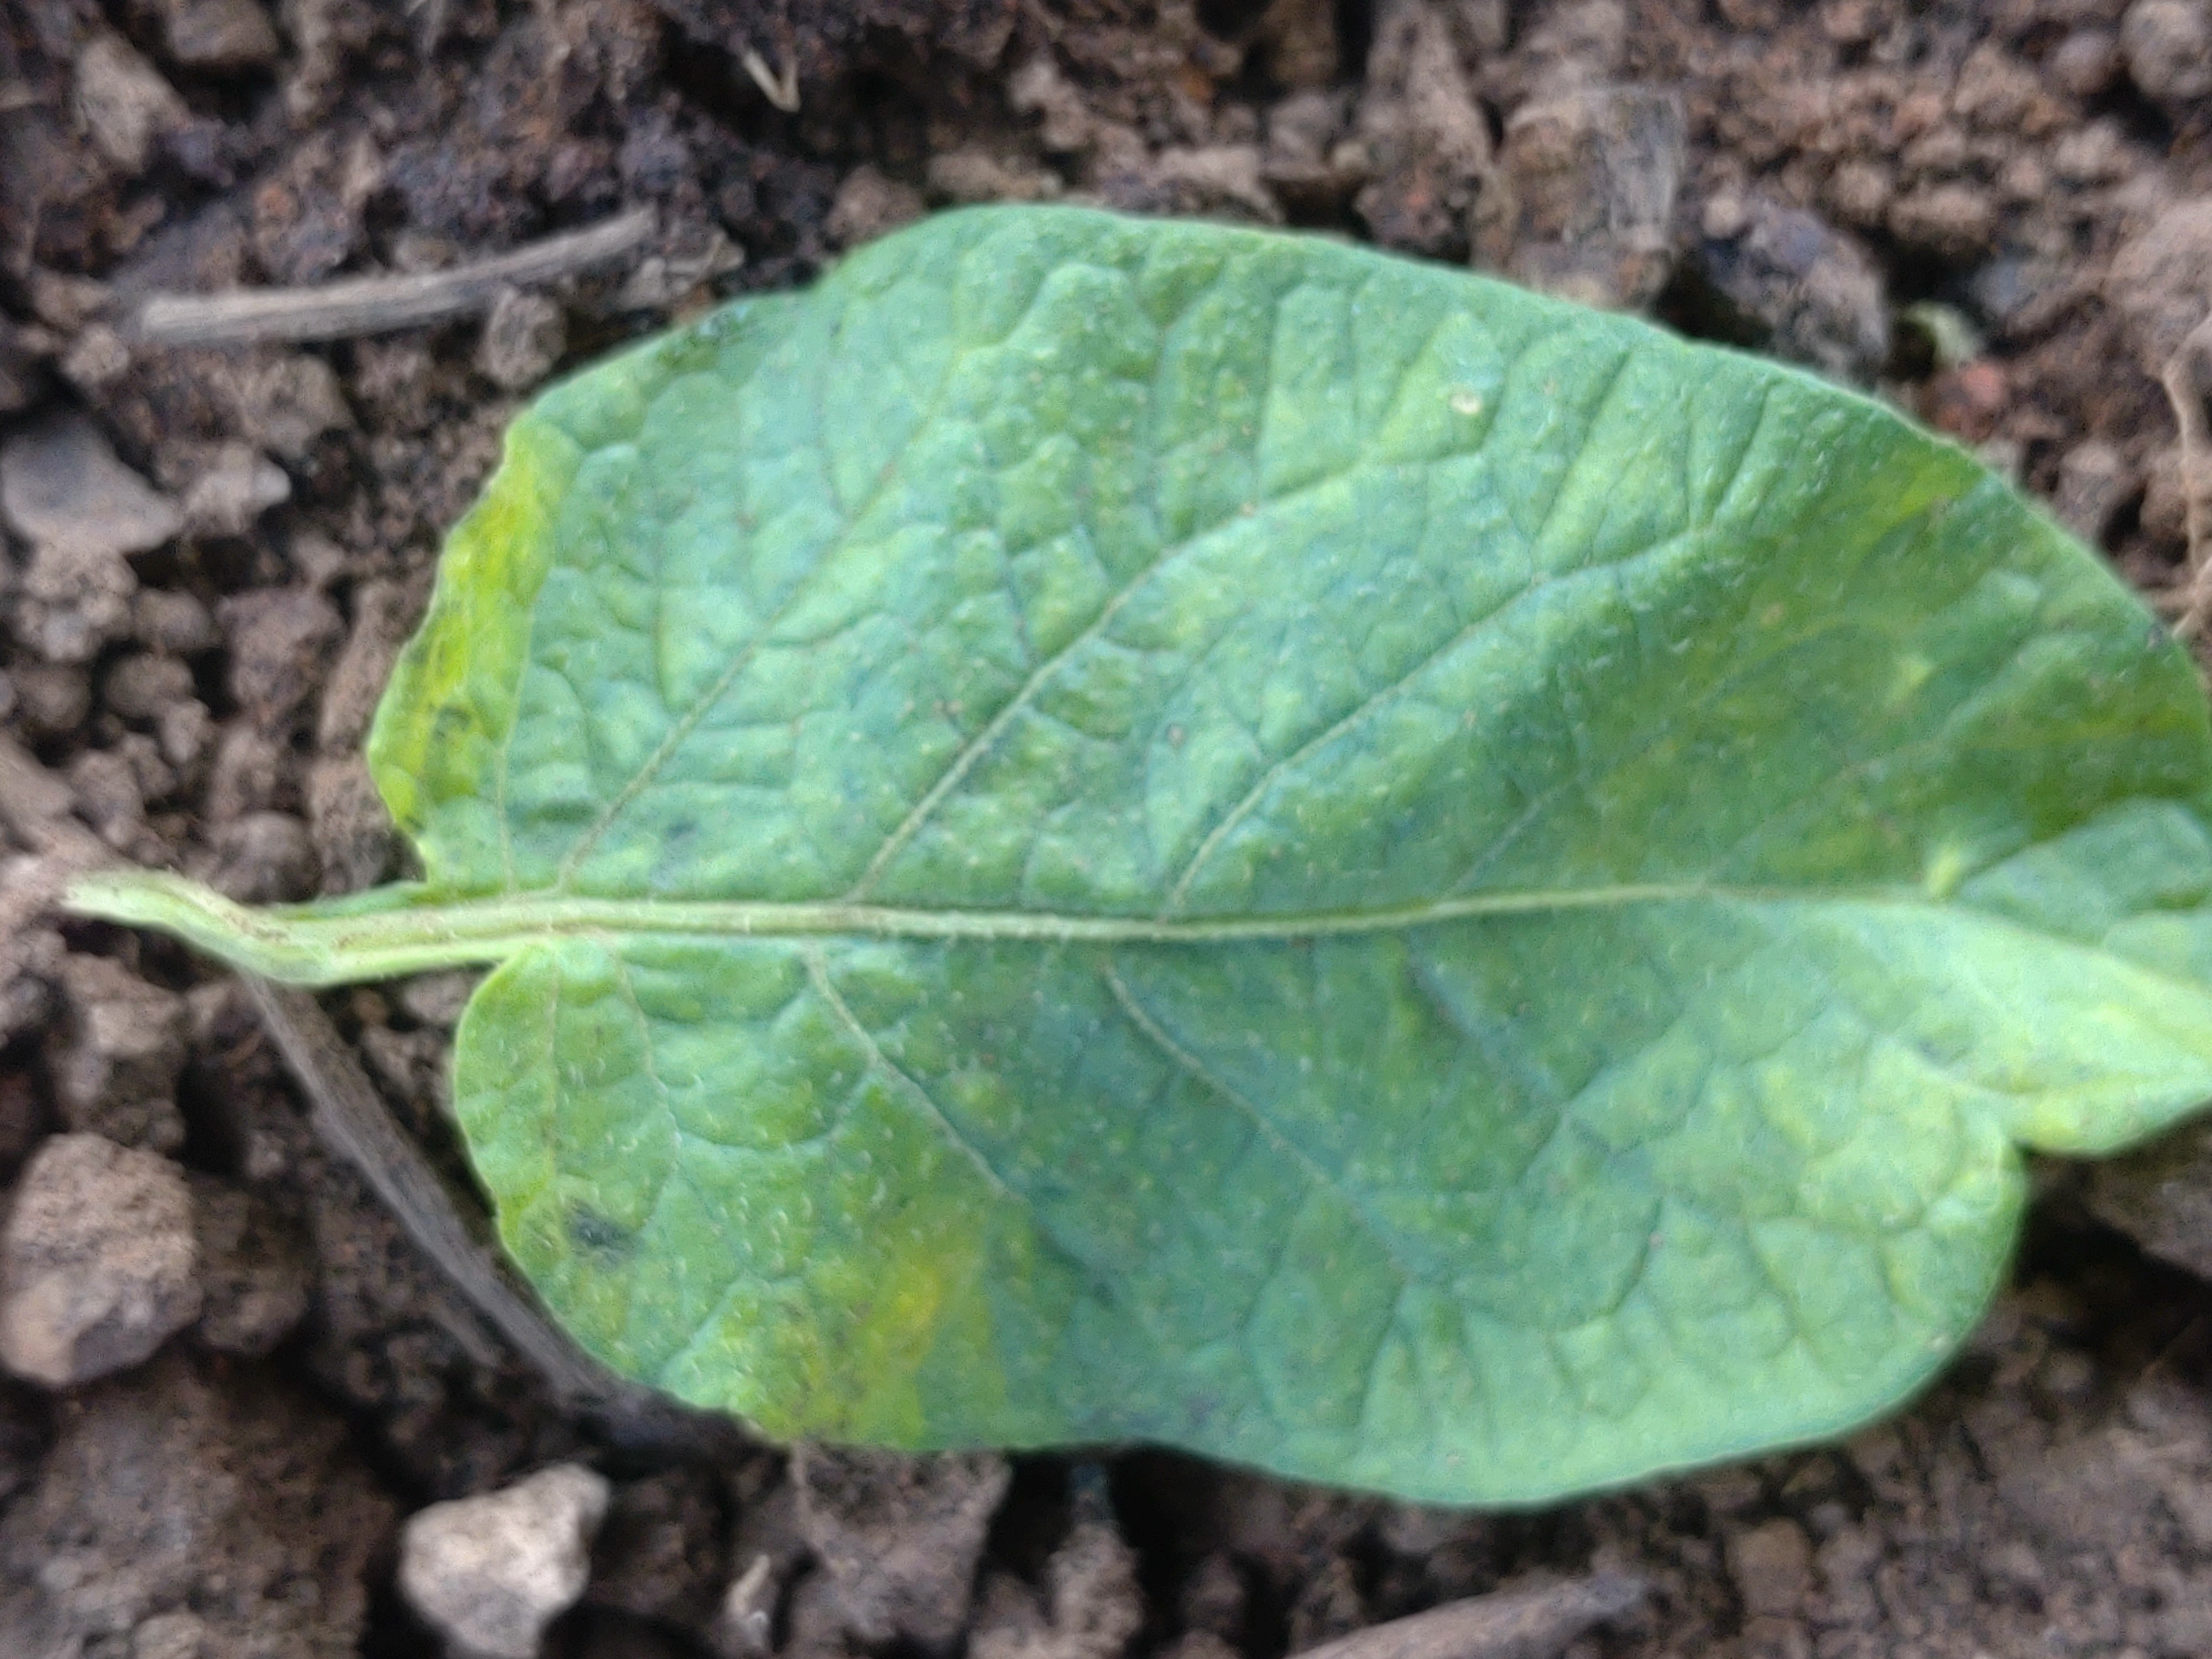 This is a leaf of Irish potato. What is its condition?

late blight
